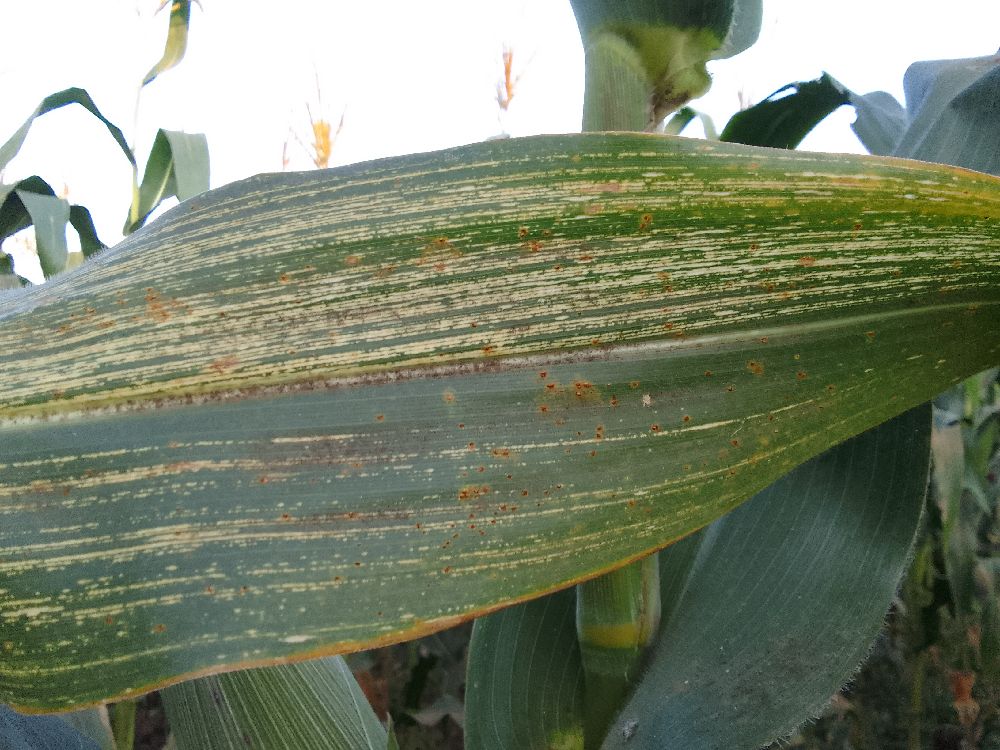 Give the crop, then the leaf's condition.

maize, maize streak virus
